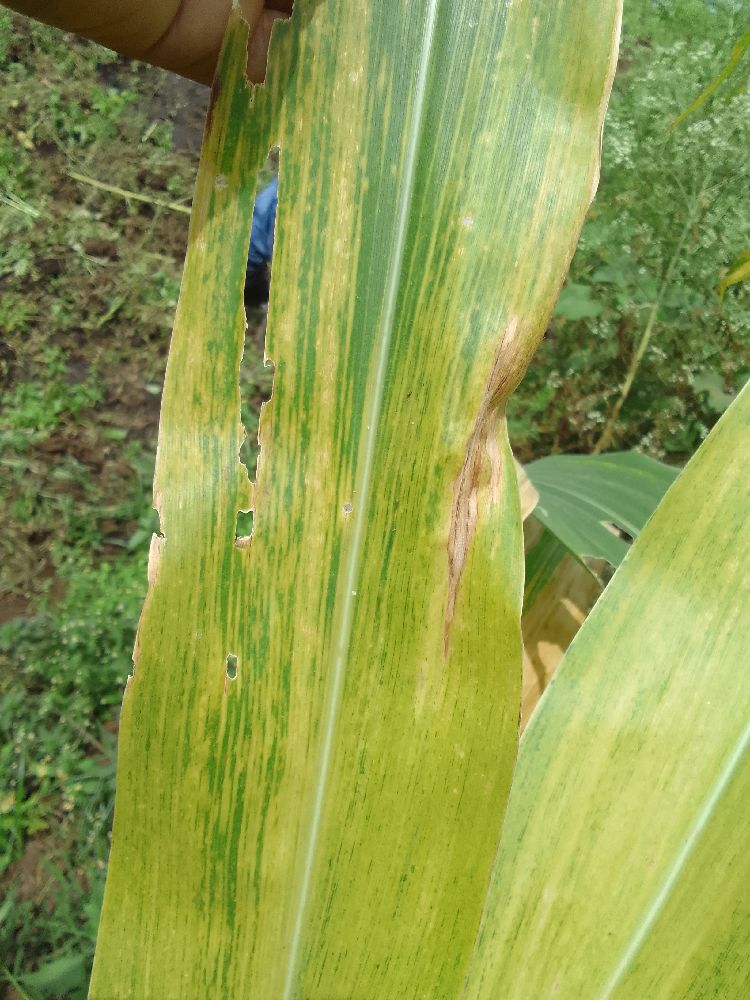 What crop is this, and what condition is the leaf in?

maize, maize lethal necrosis
